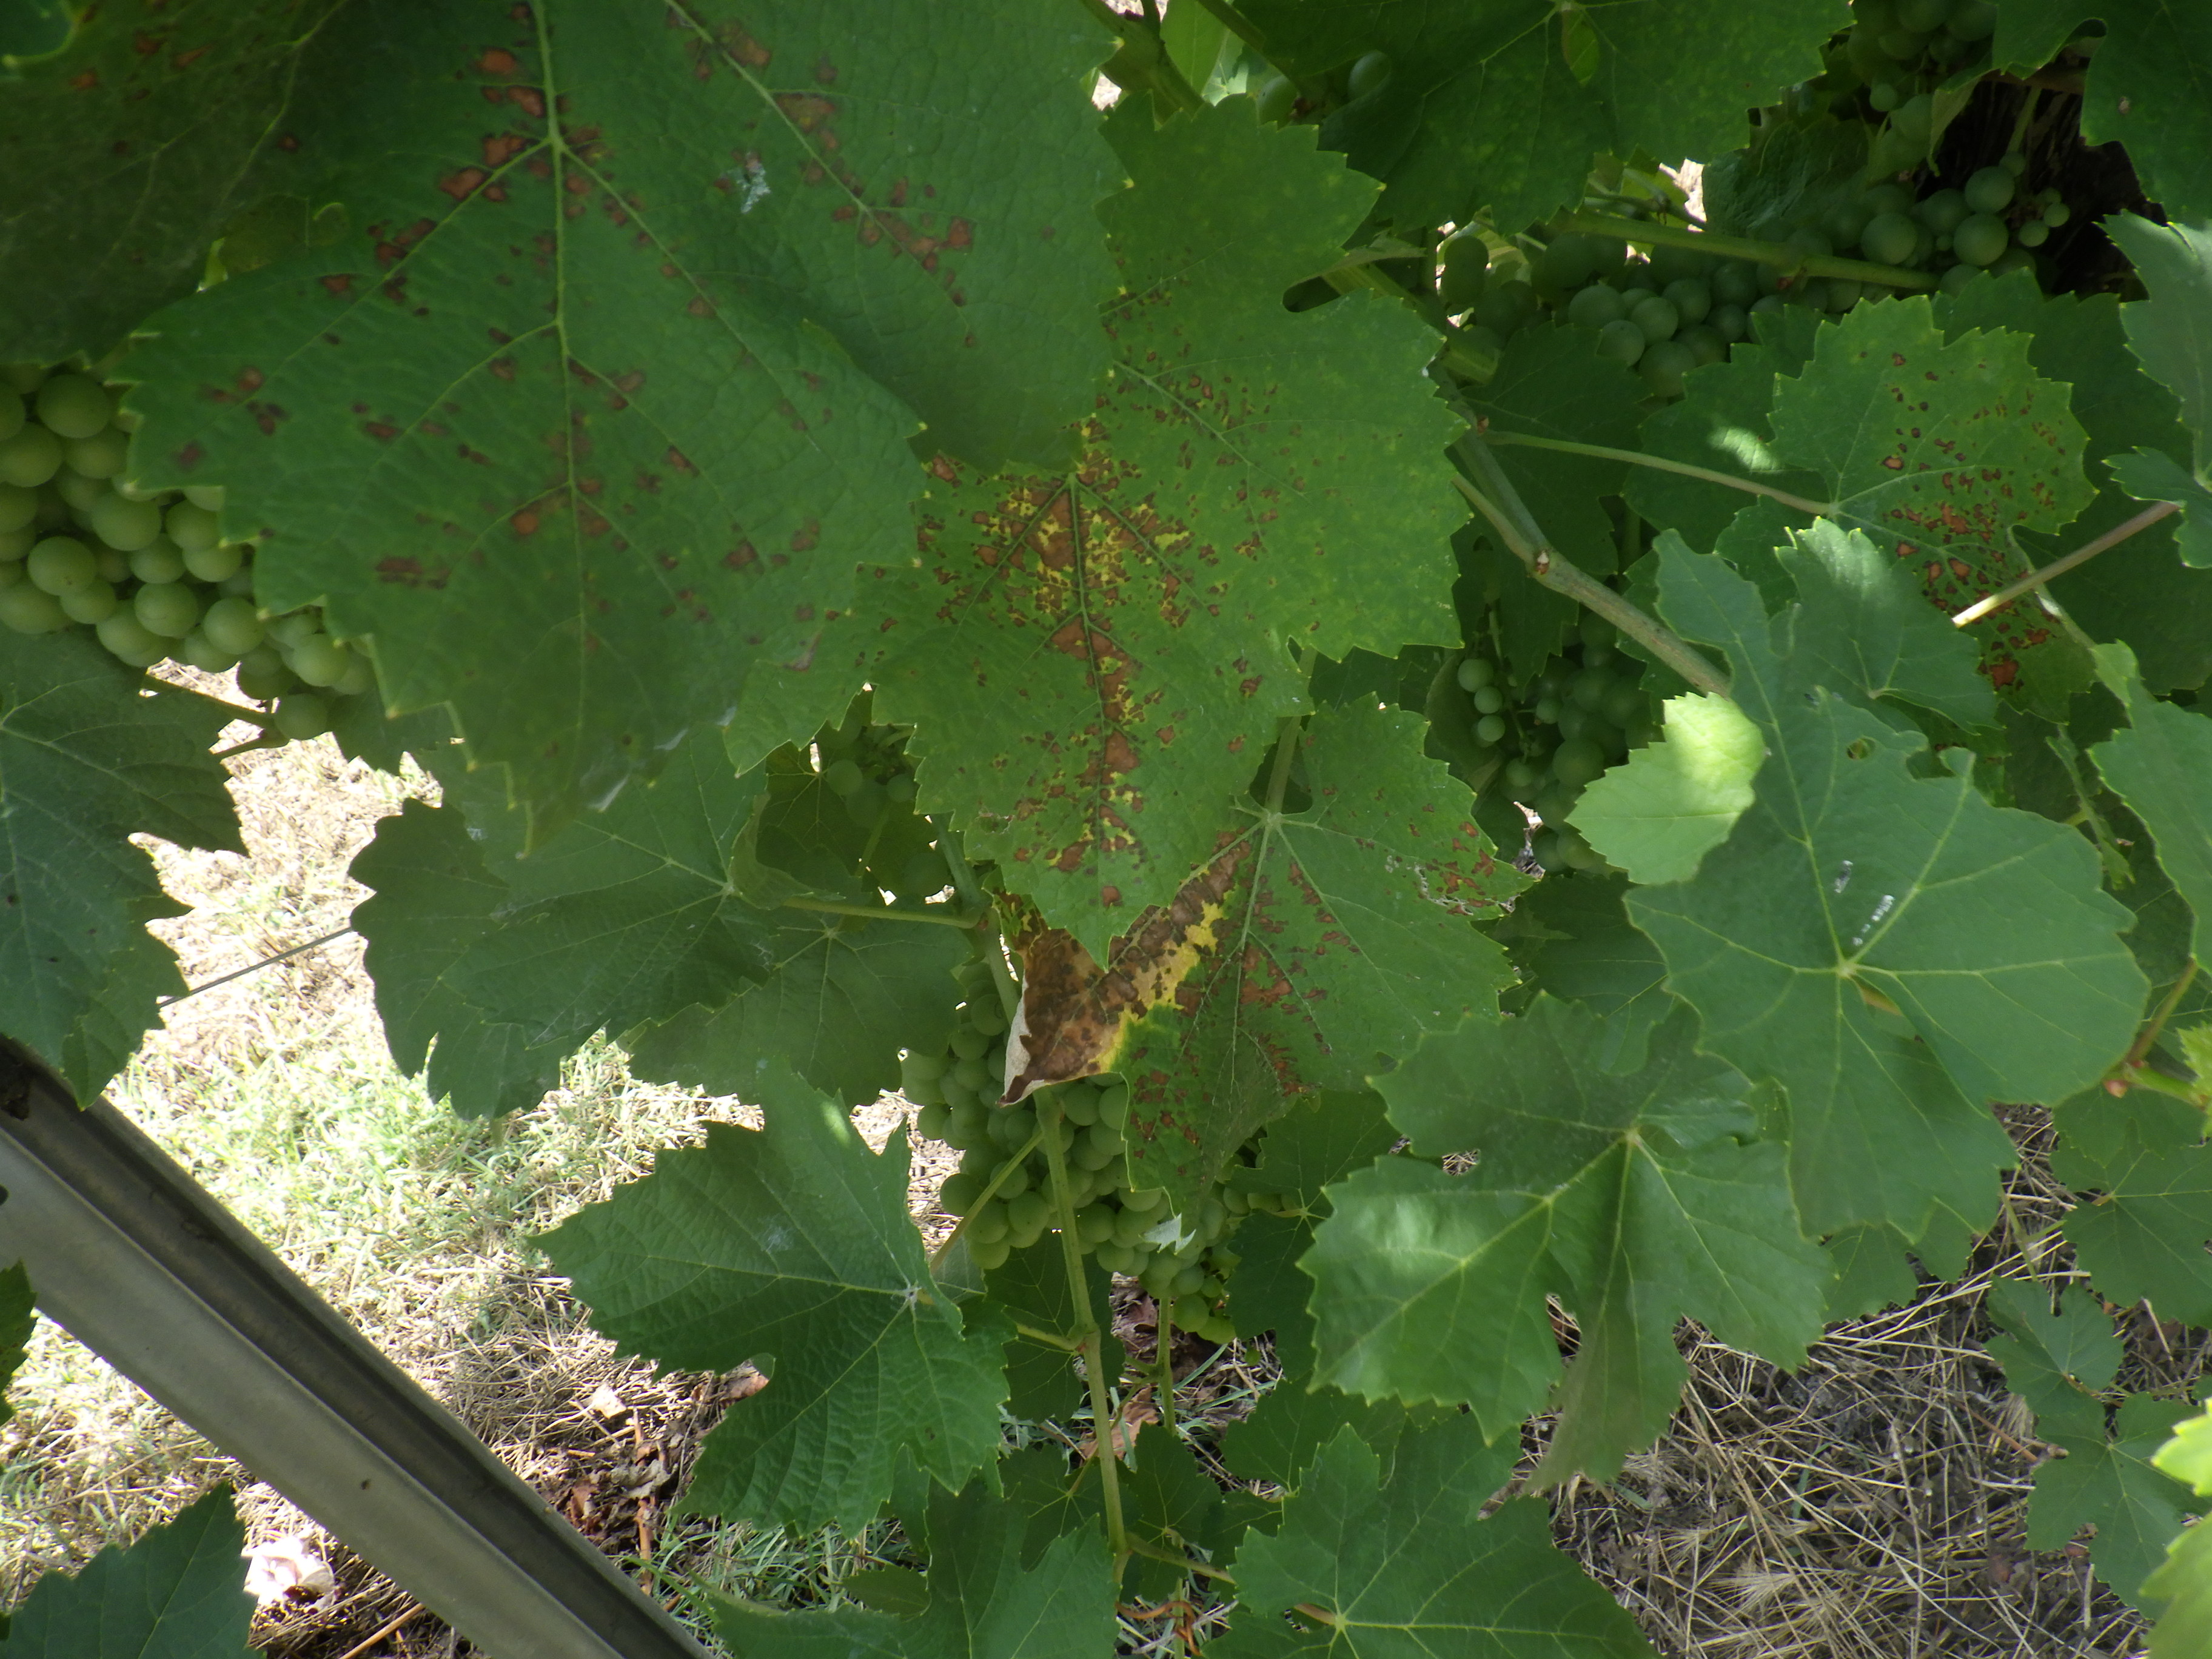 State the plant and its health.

grapevine, altica, black rot
